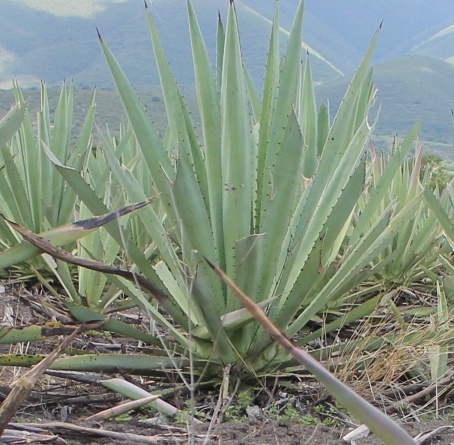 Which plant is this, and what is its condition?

agave, healthy
